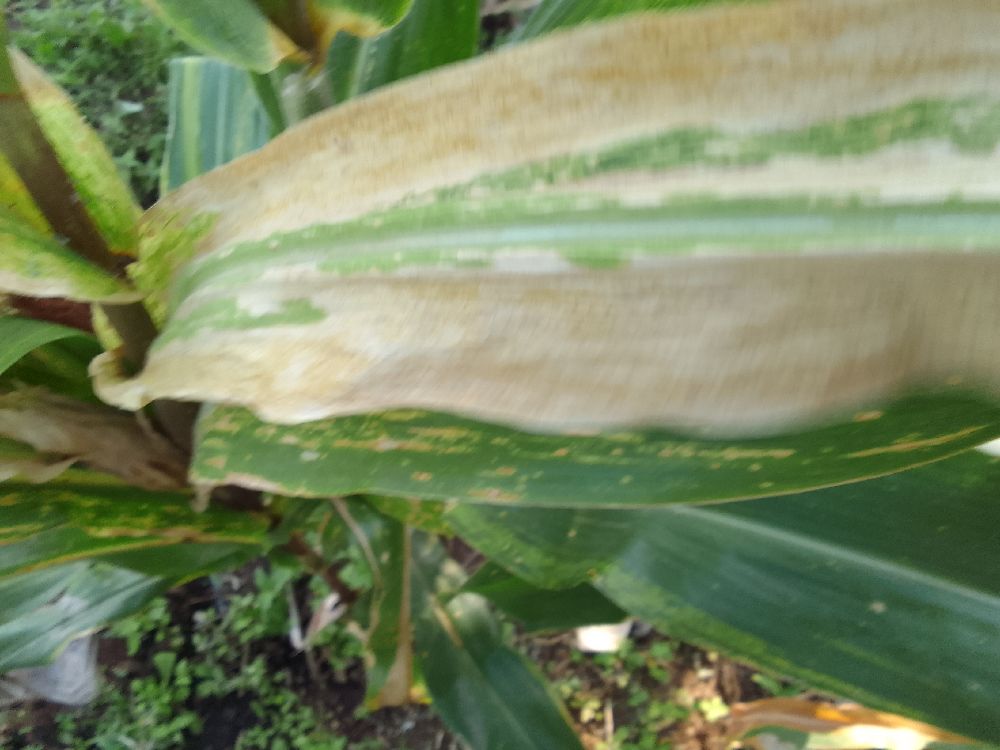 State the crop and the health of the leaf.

maize, maize lethal necrosis
